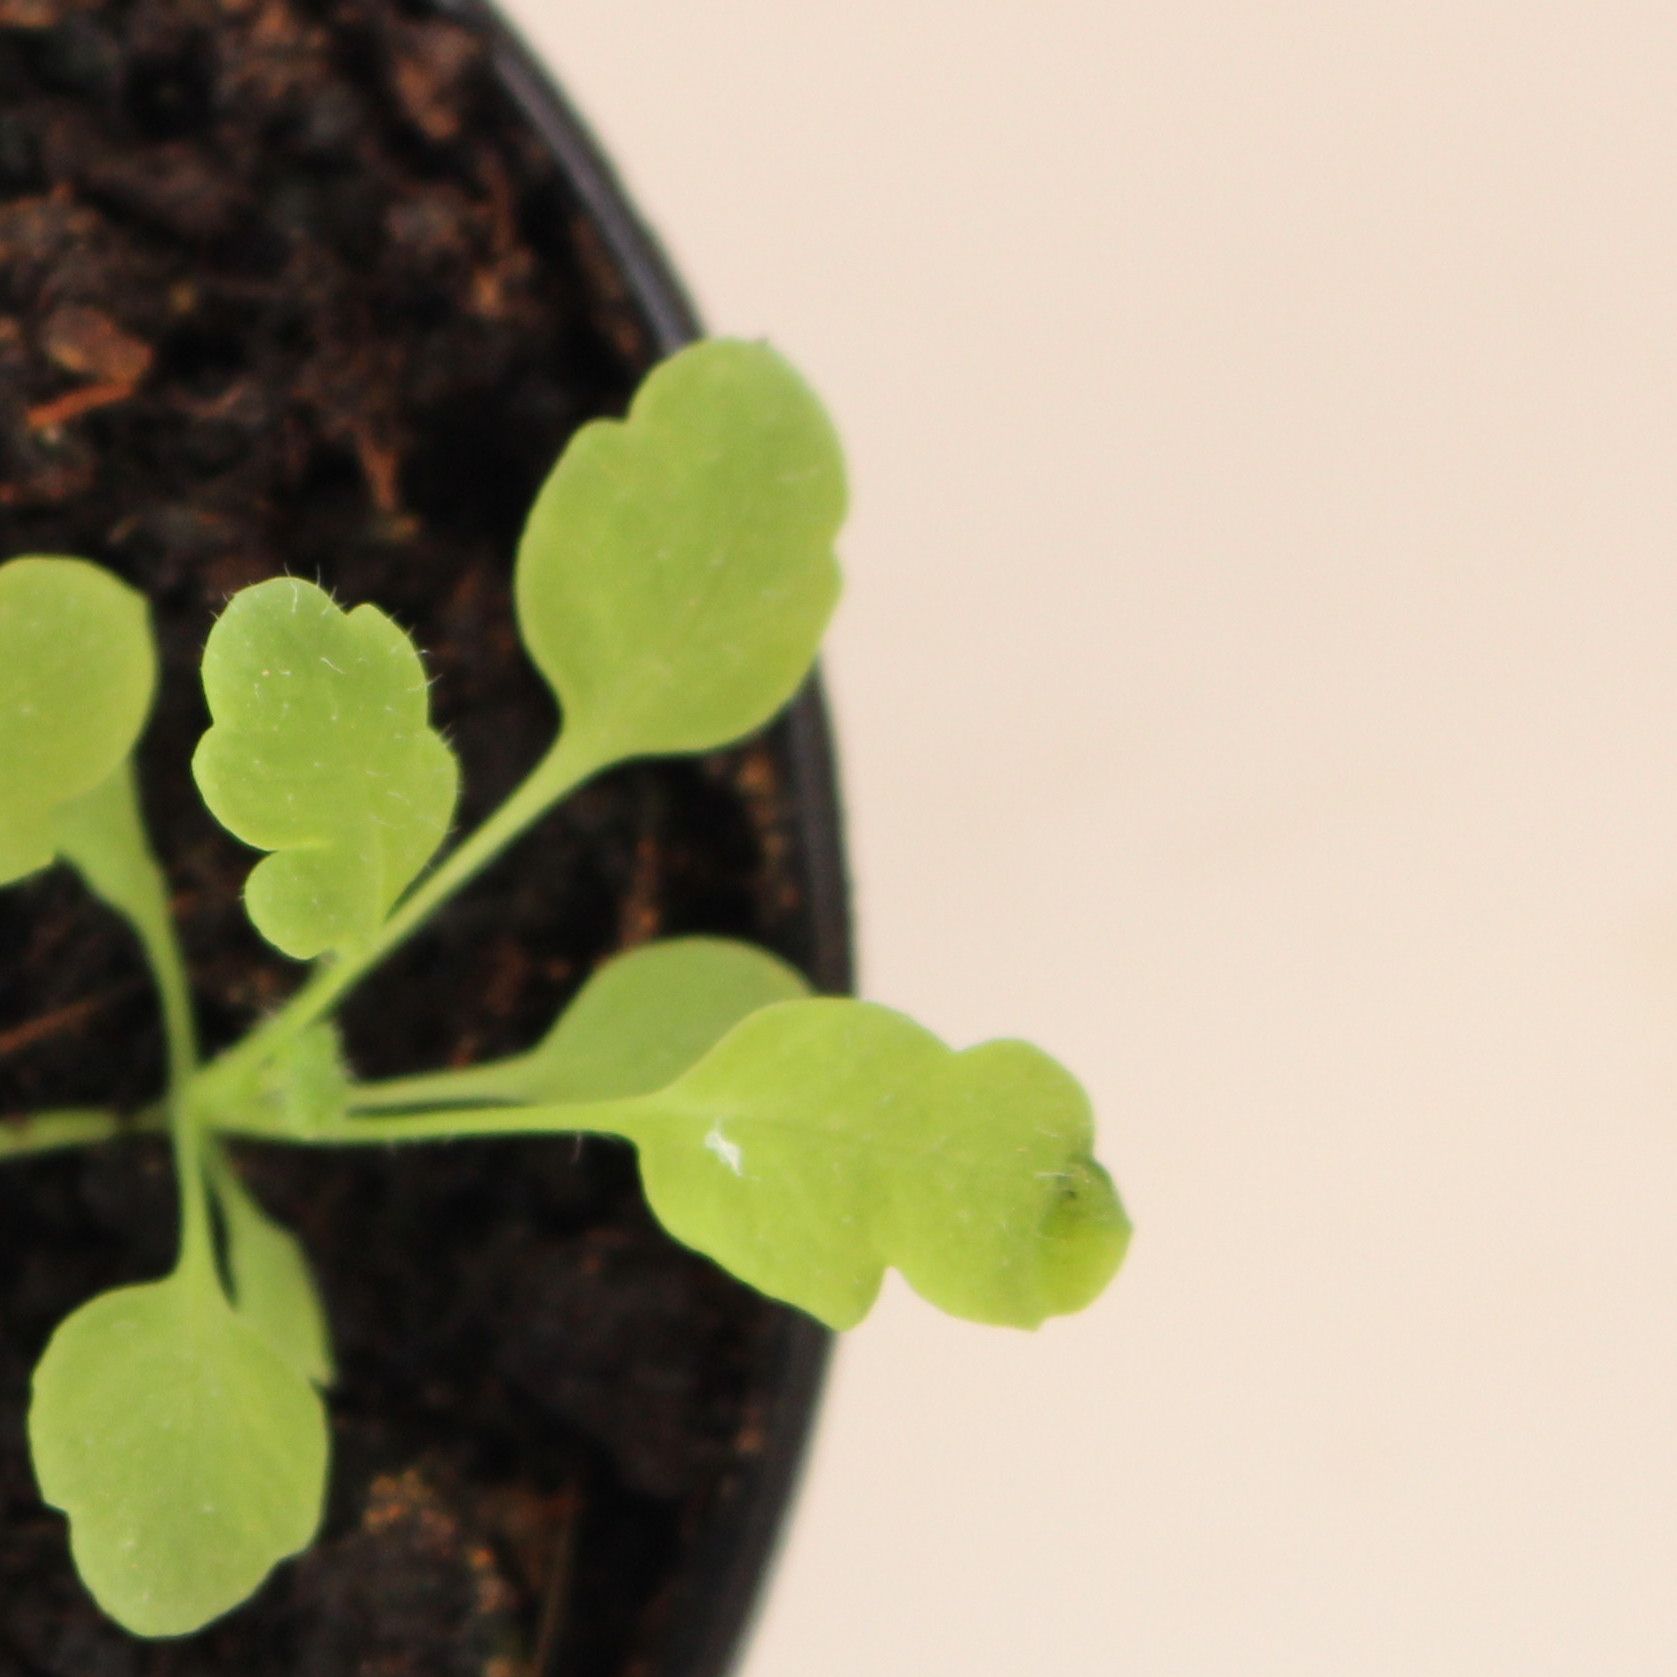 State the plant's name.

Papaver rhoeas
